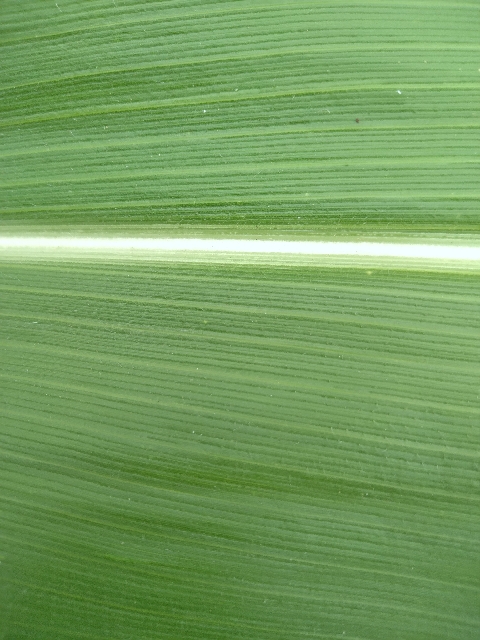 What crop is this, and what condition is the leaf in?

maize, healthy
